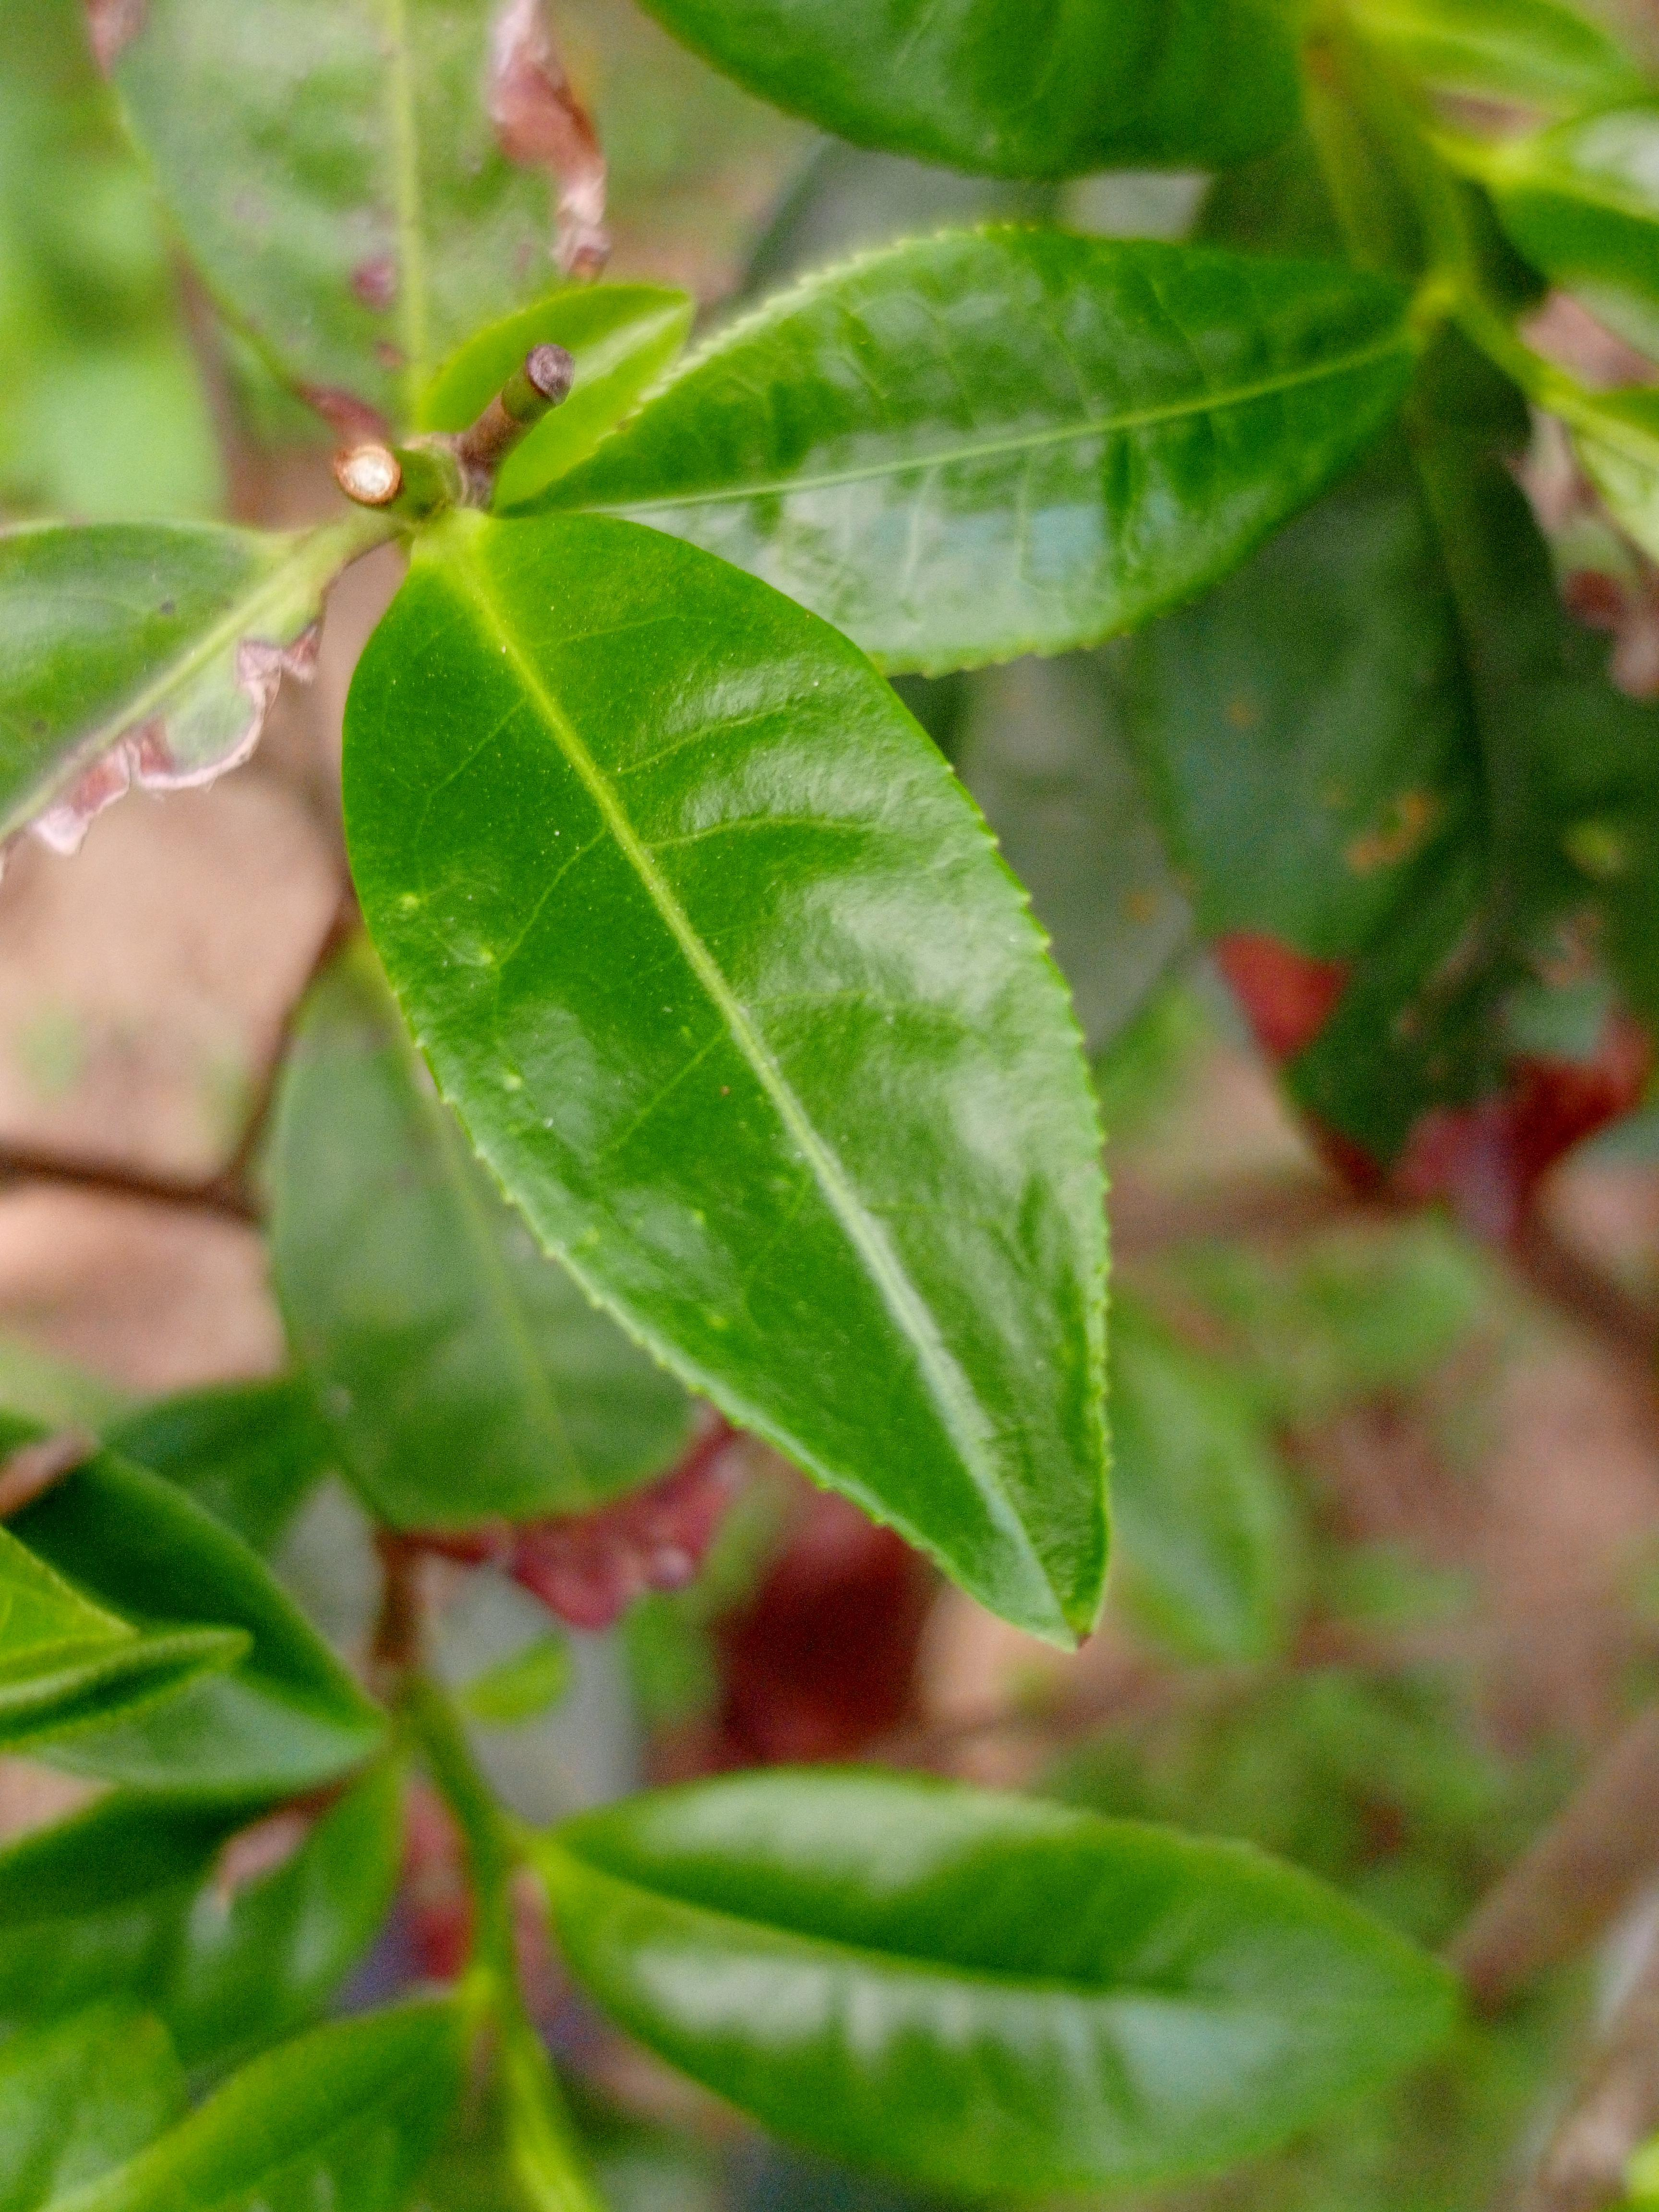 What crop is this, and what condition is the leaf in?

tea, healthy leaf
